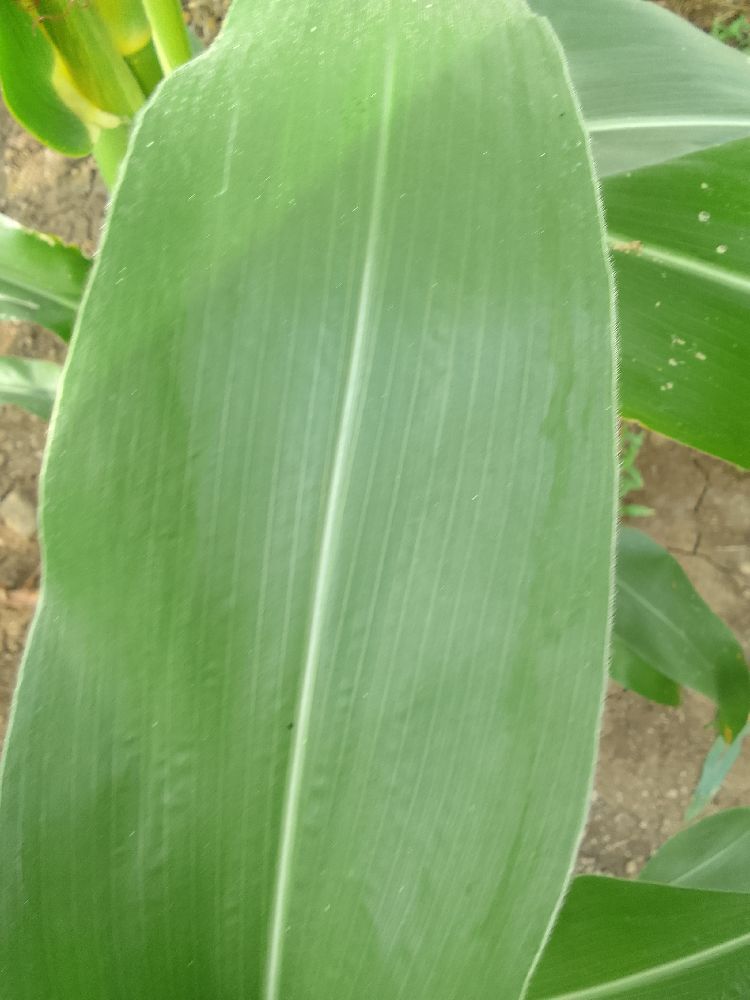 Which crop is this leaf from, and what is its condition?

maize, healthy
